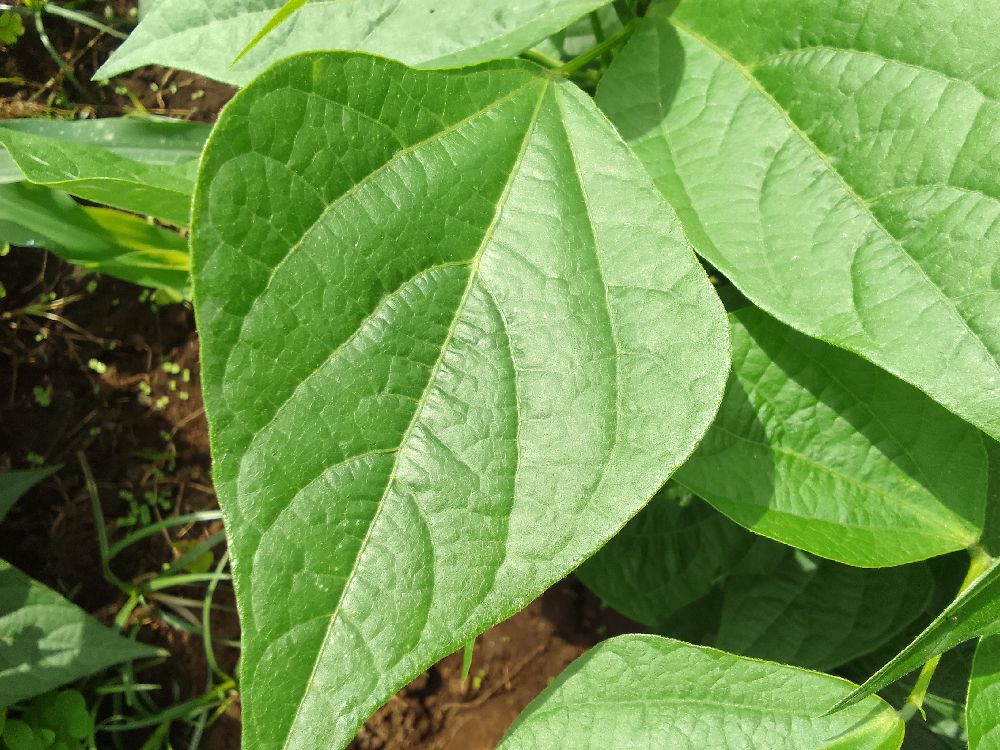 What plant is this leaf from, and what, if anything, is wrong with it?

common bean, healthy
